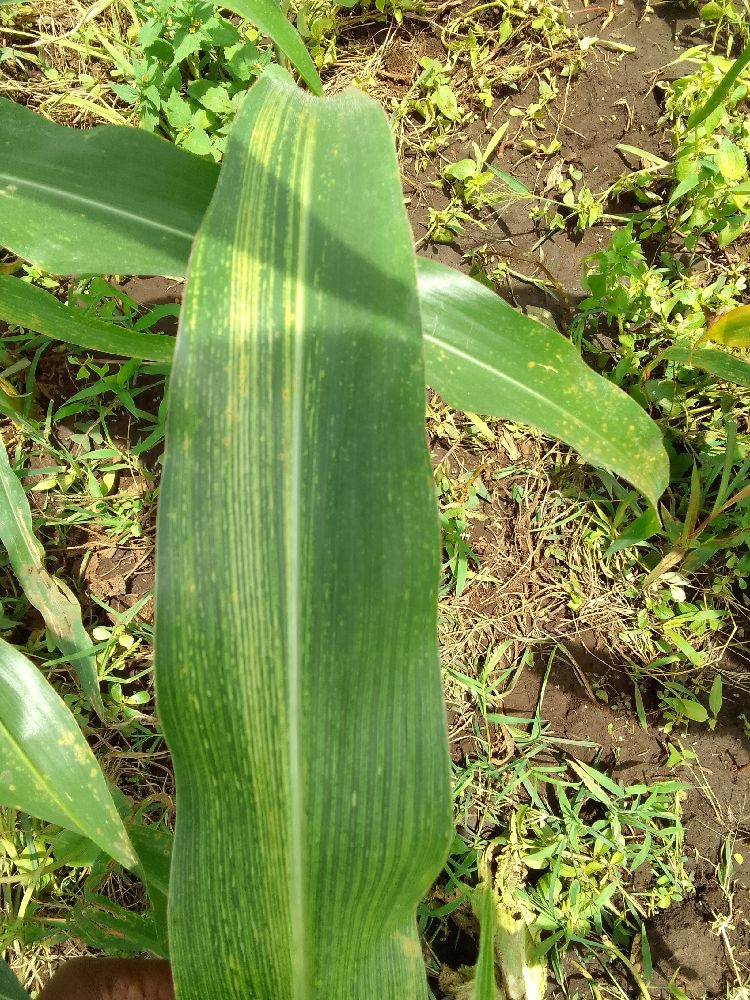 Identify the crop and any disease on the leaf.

maize, maize streak virus
